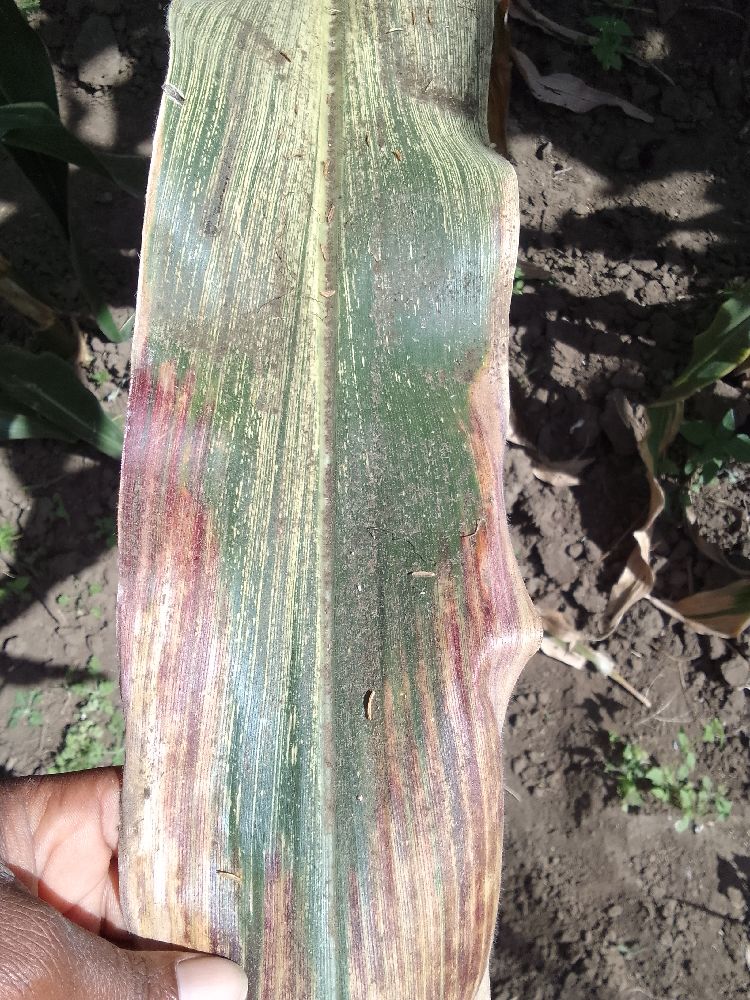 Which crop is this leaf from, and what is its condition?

maize, maize streak virus
